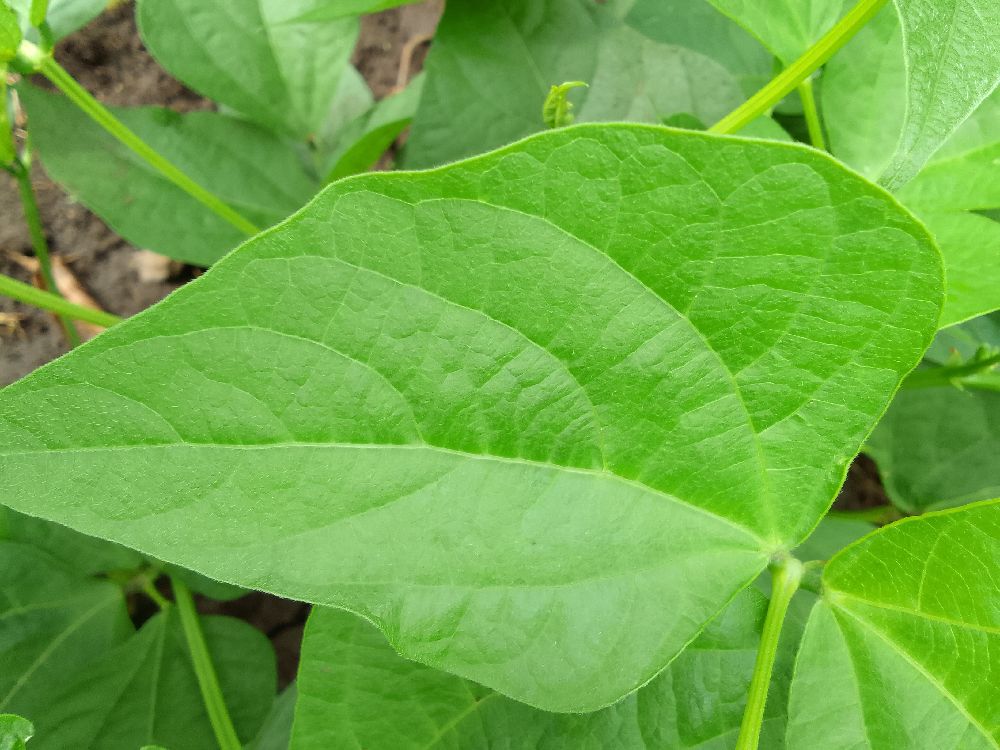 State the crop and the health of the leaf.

common bean, healthy
